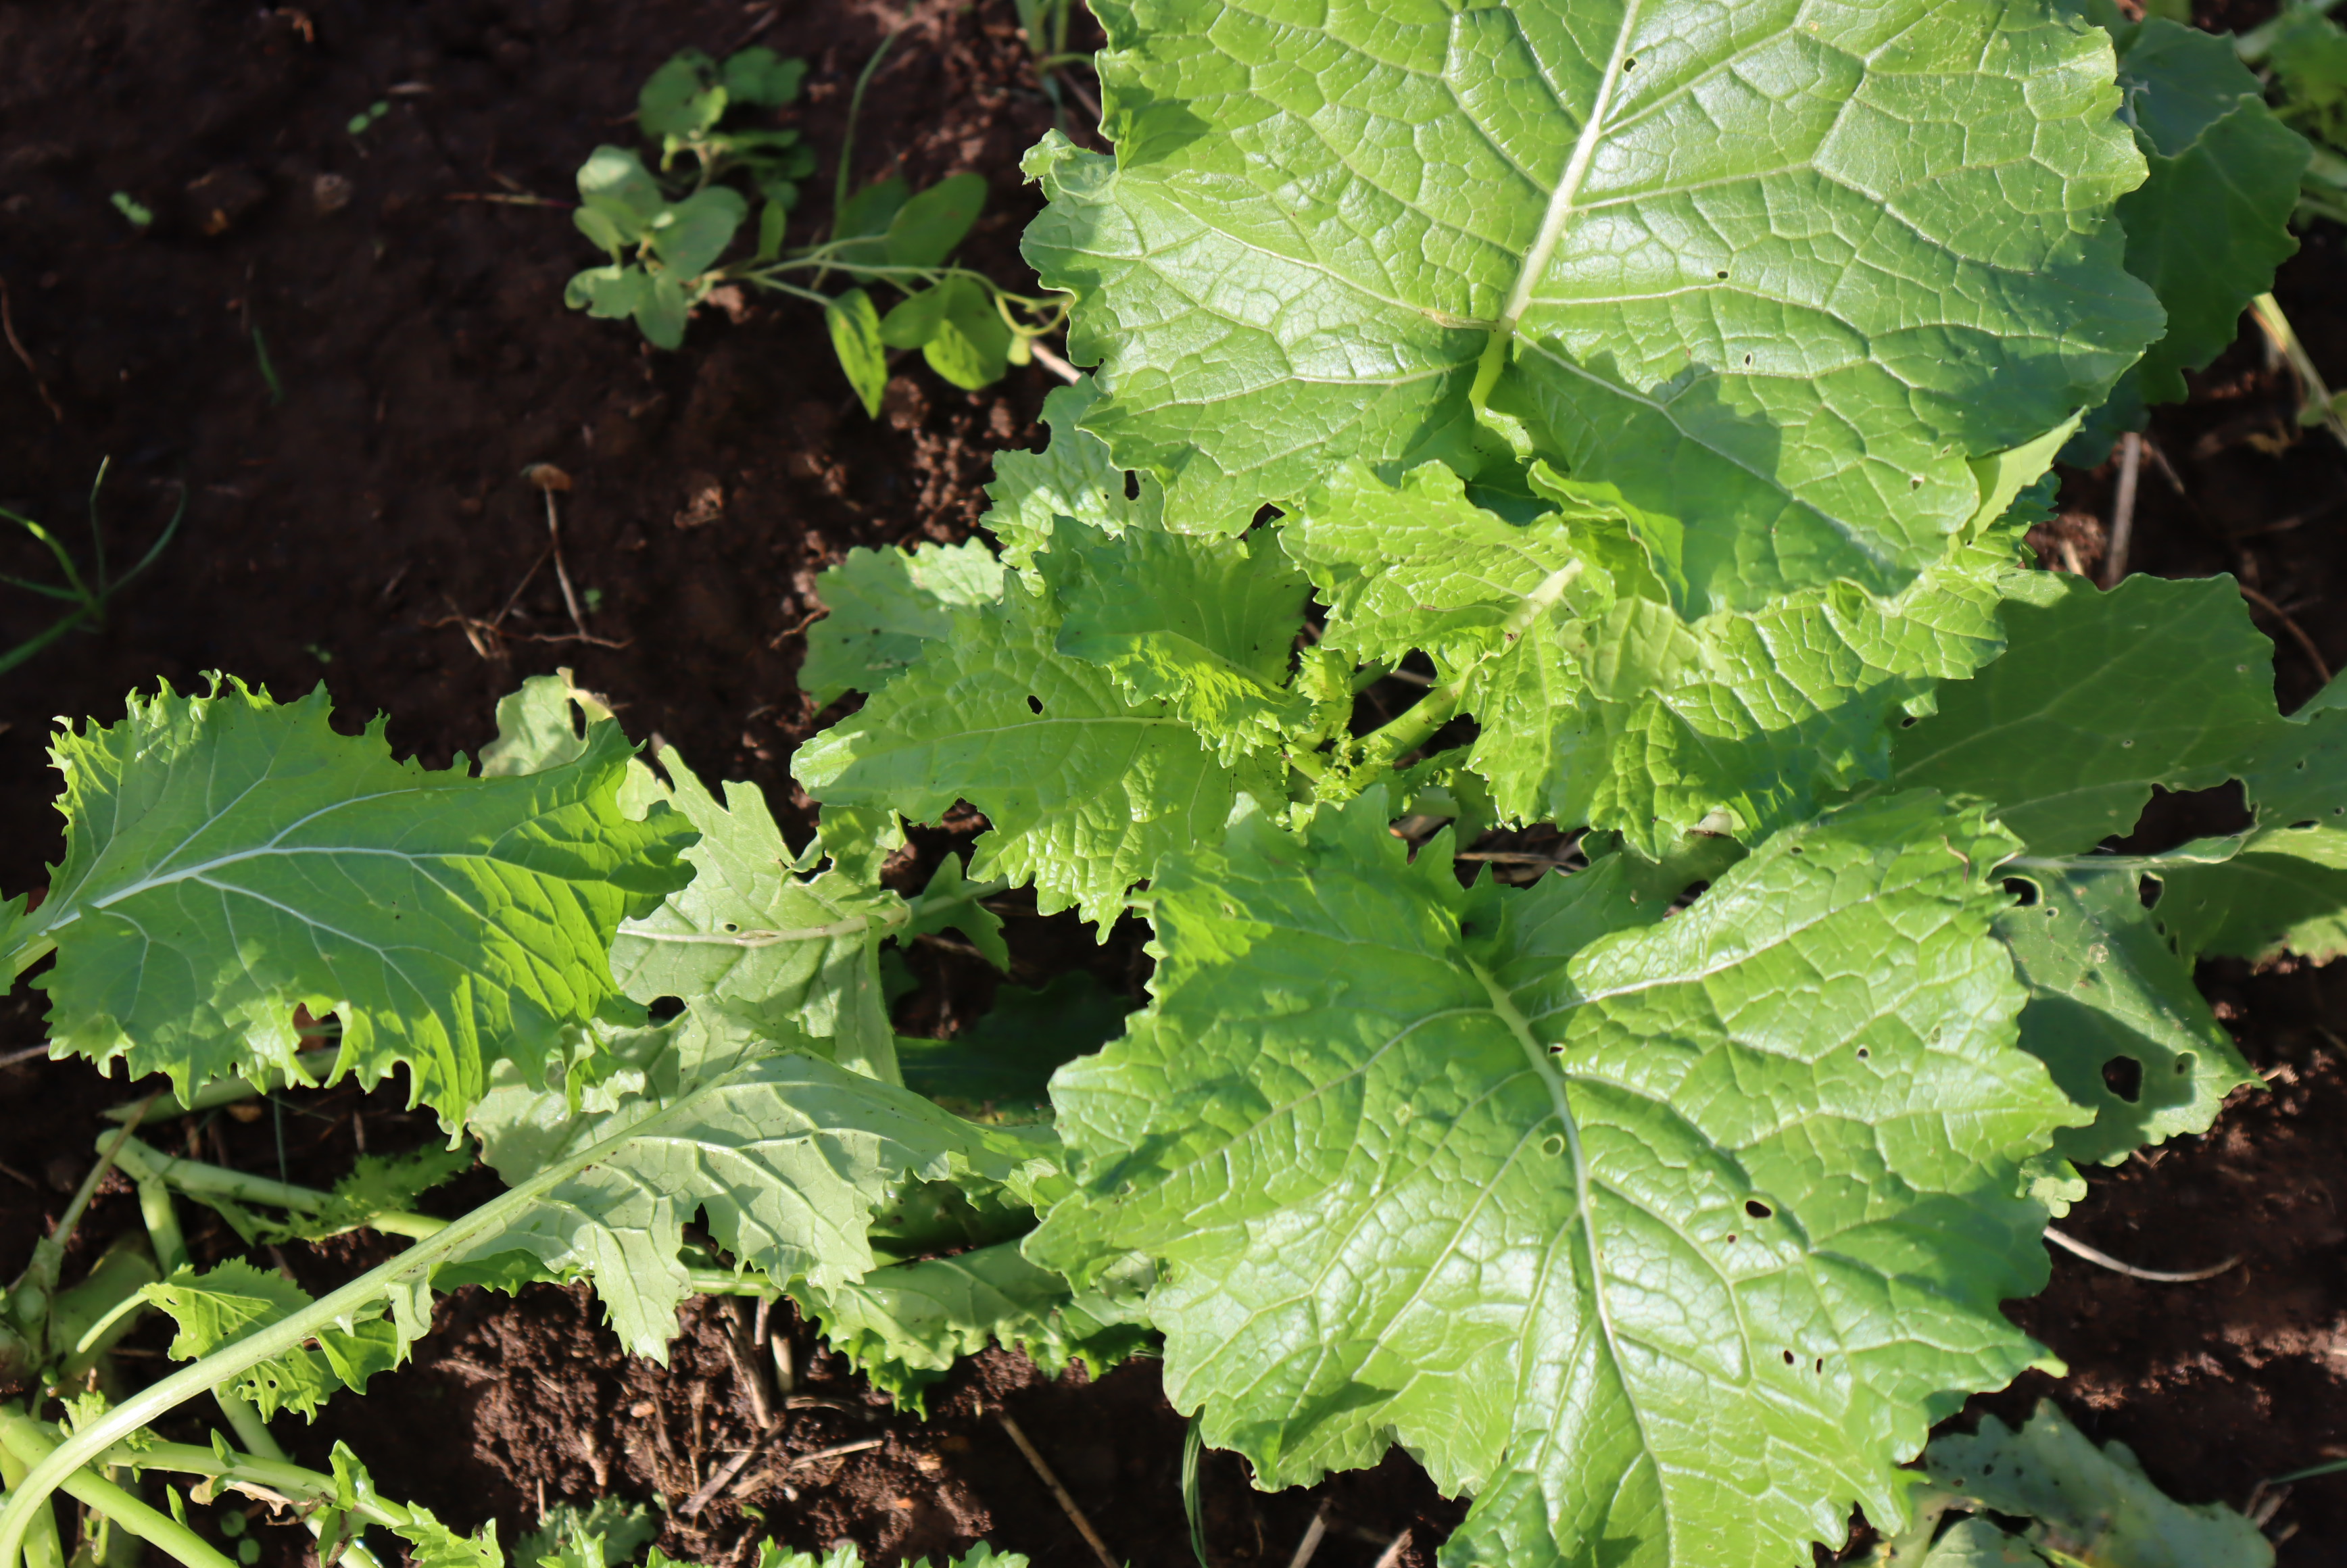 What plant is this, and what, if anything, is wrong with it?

rapini, phytophagous
